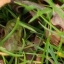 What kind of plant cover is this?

grass
